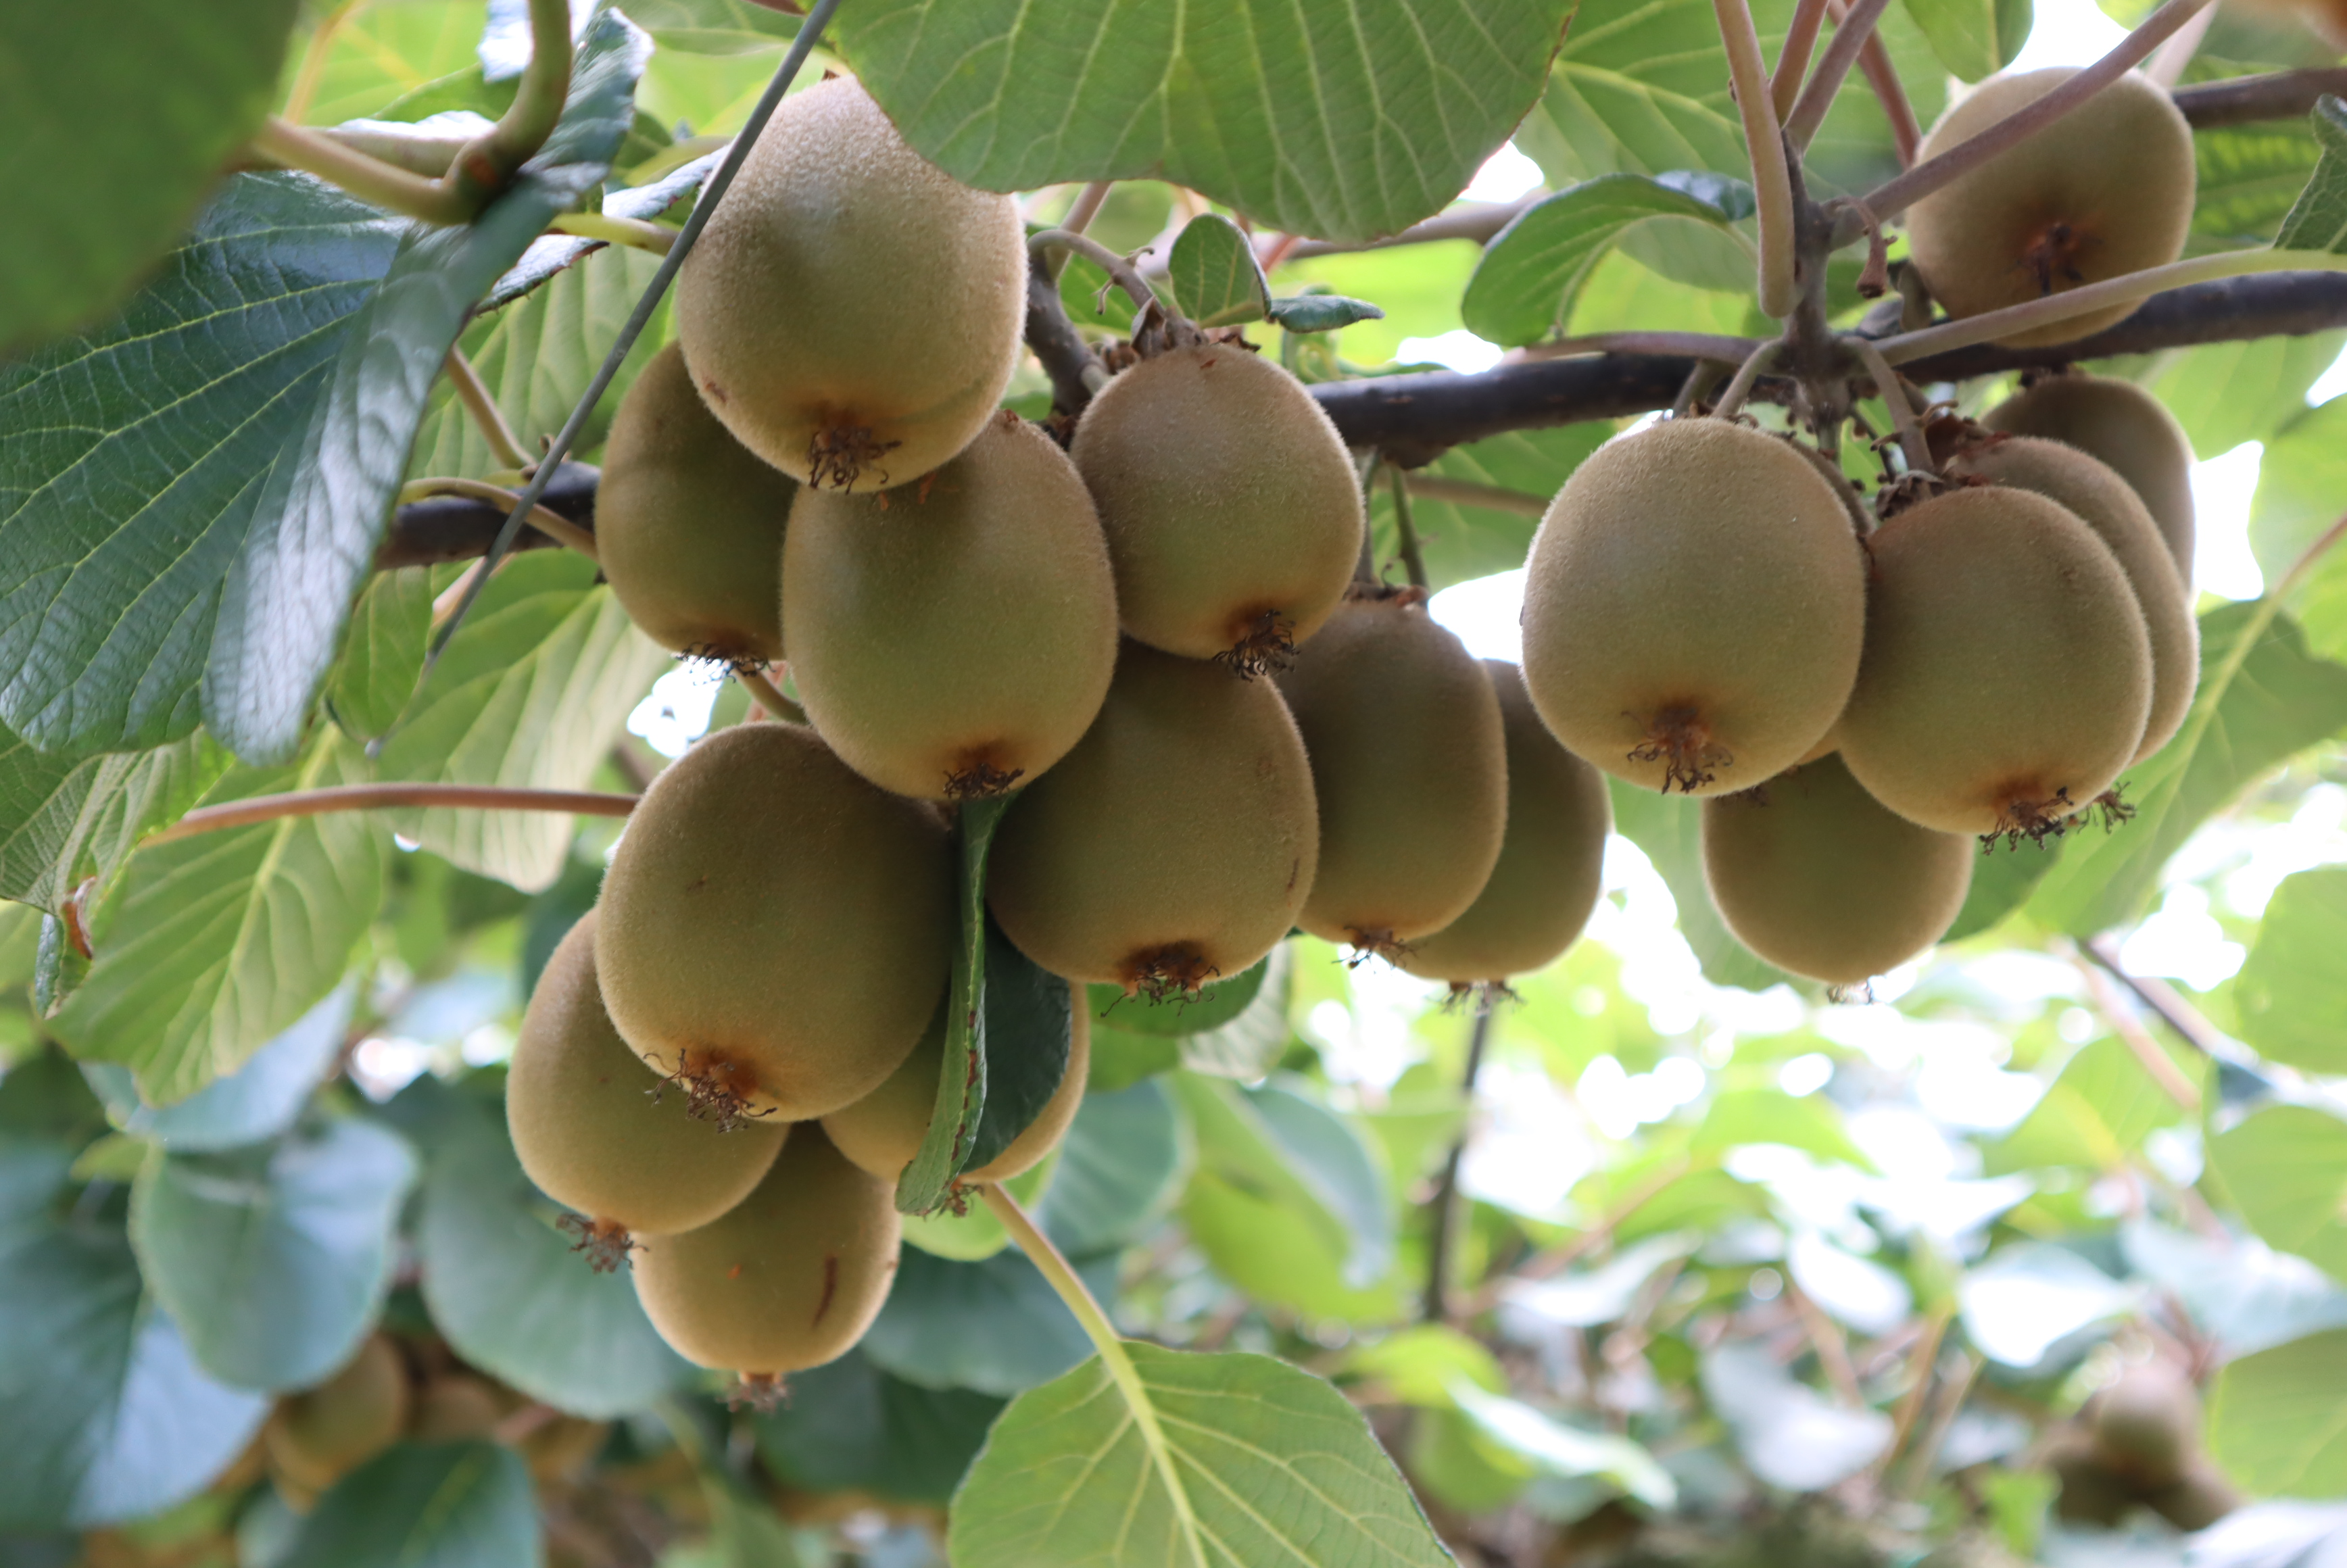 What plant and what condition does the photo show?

kiwi, healthy
